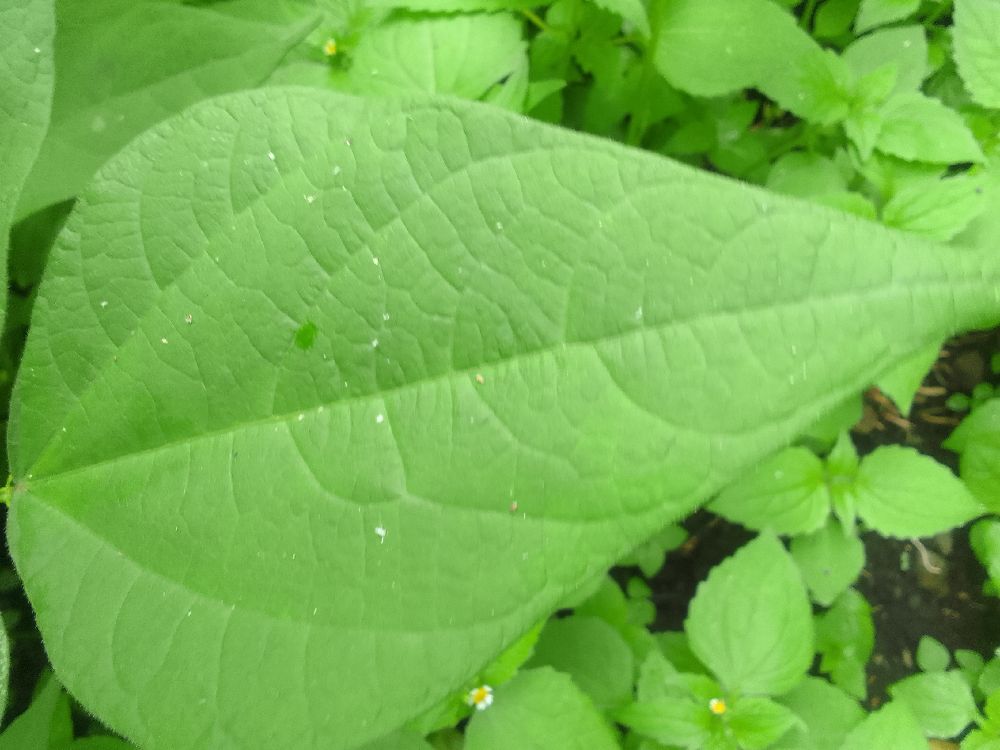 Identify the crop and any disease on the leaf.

common bean, healthy
